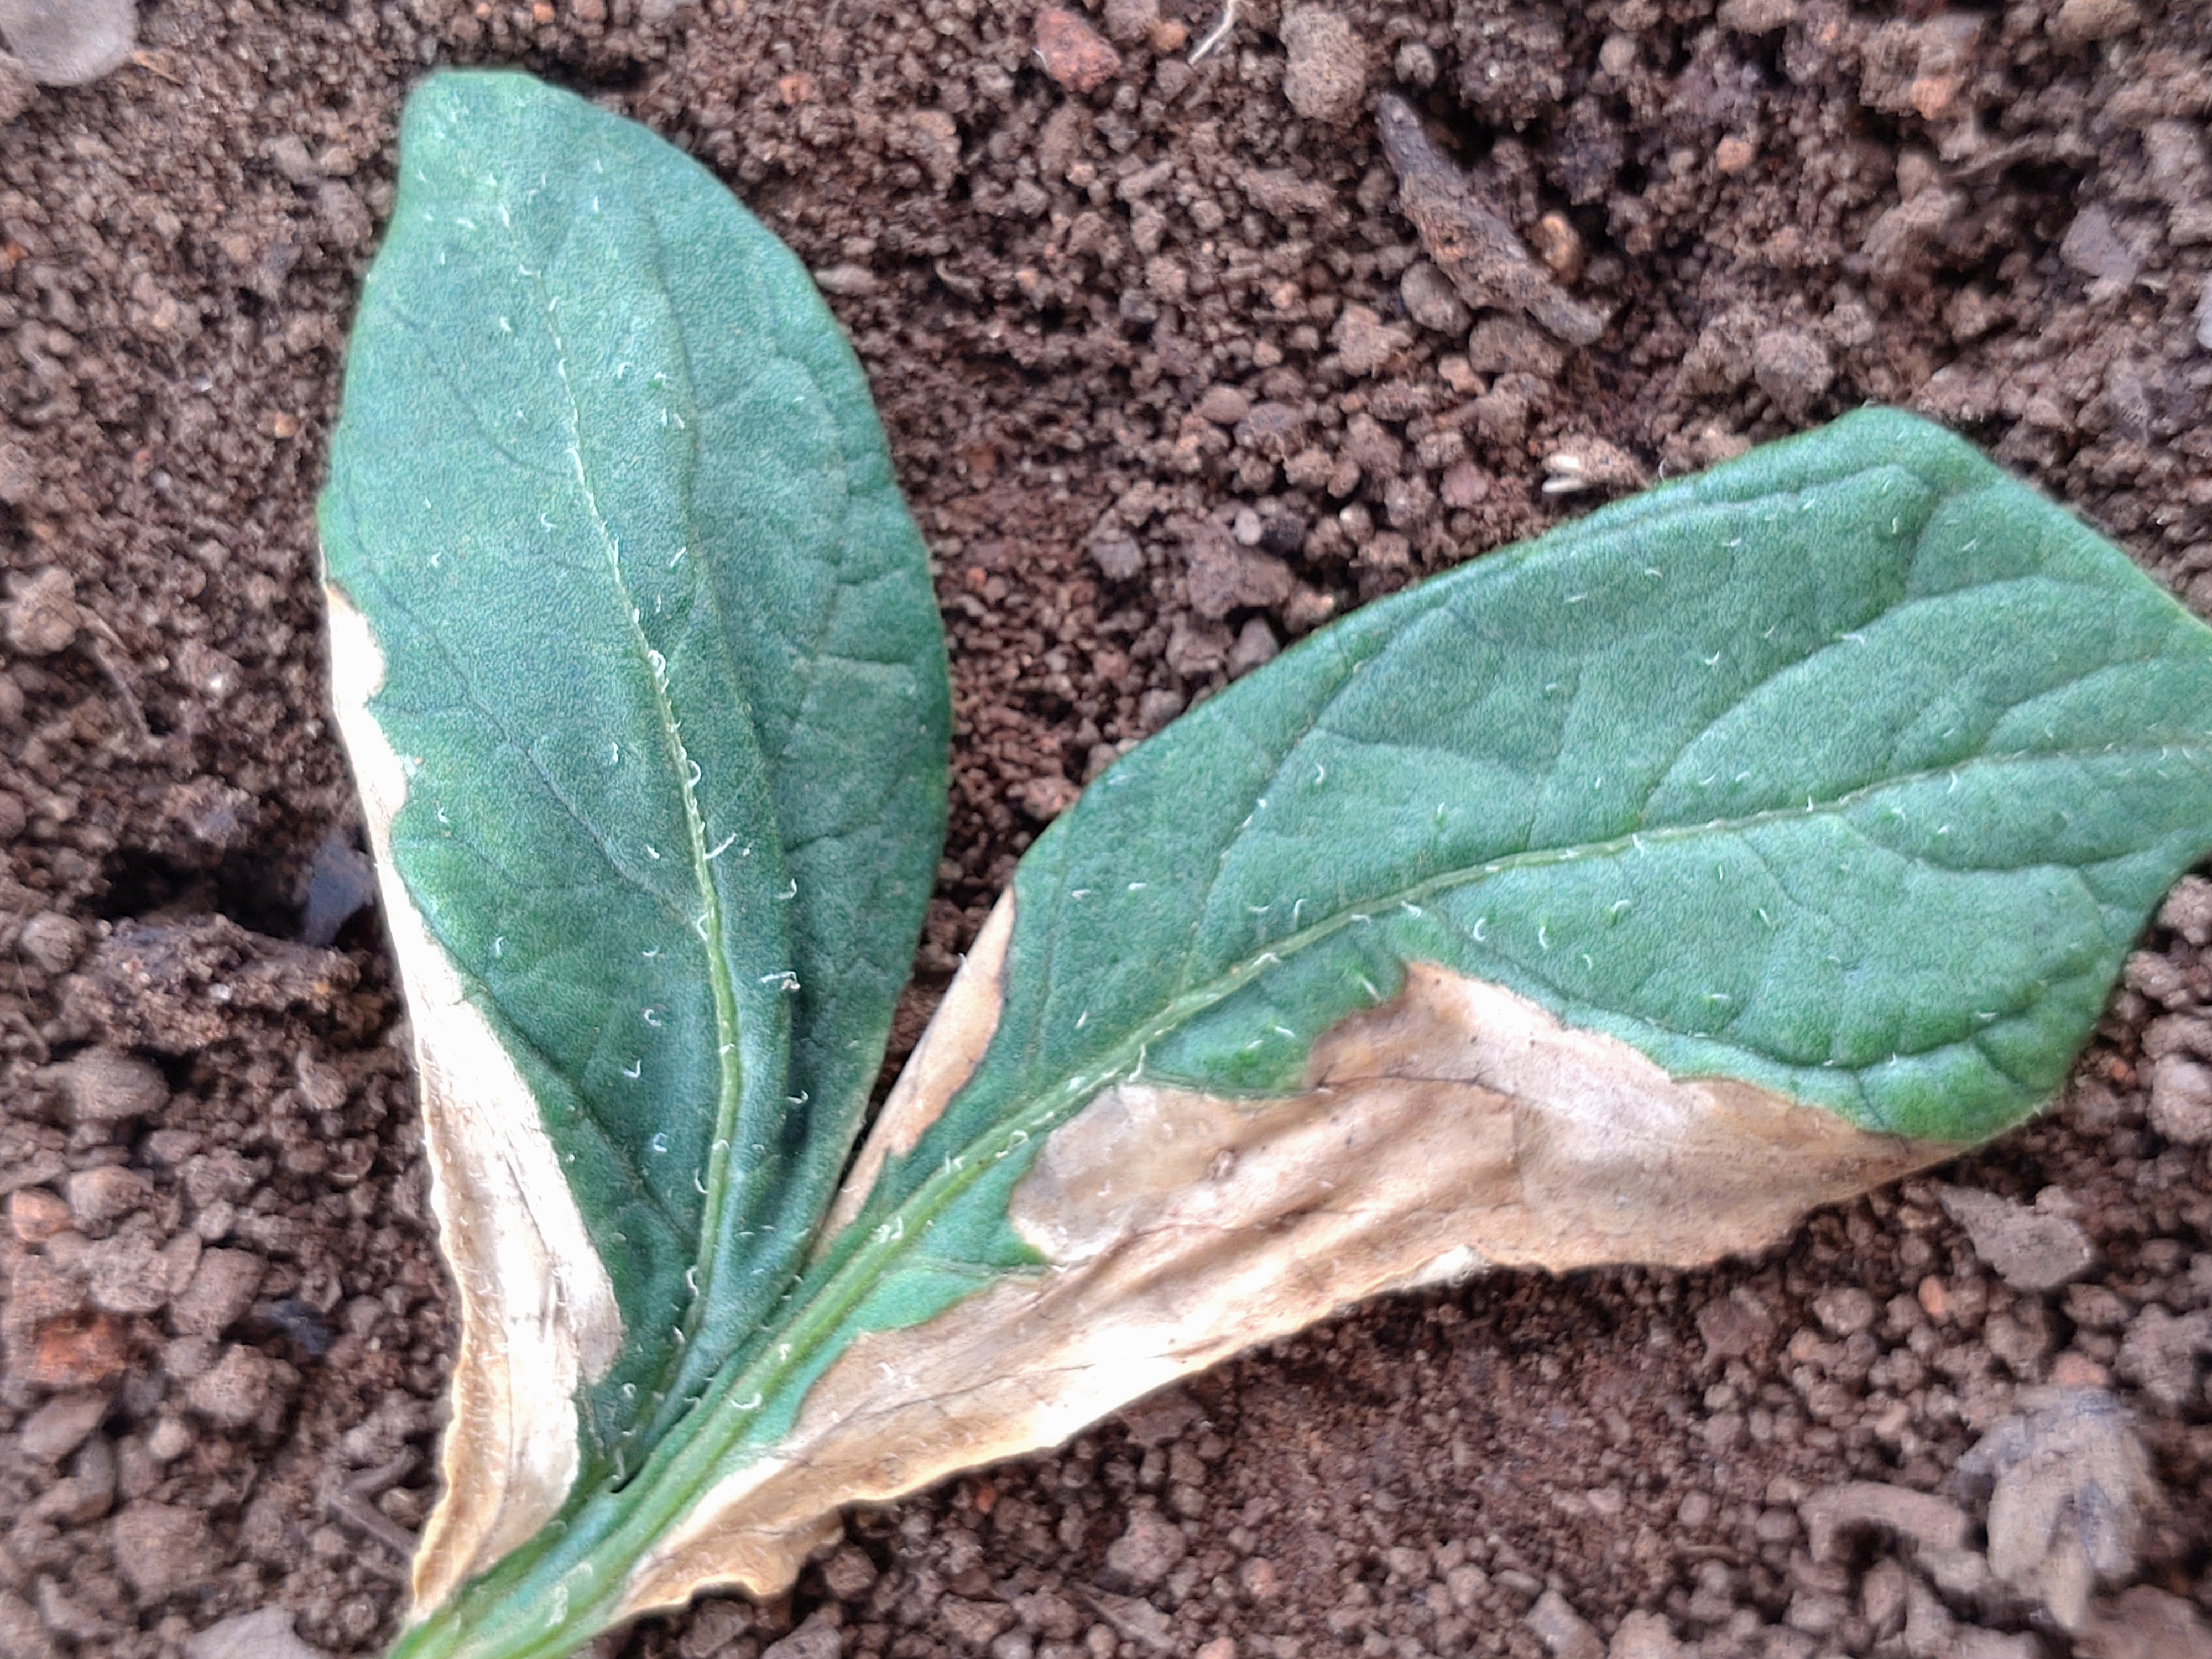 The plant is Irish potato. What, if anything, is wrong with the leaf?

early blight
